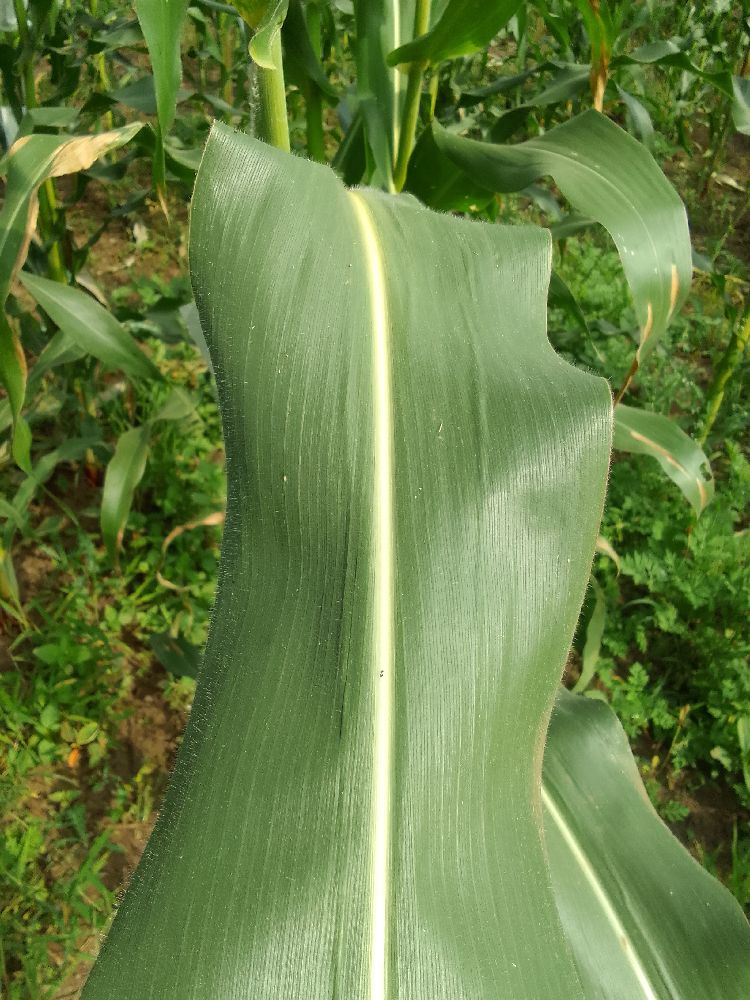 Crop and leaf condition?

maize, healthy
